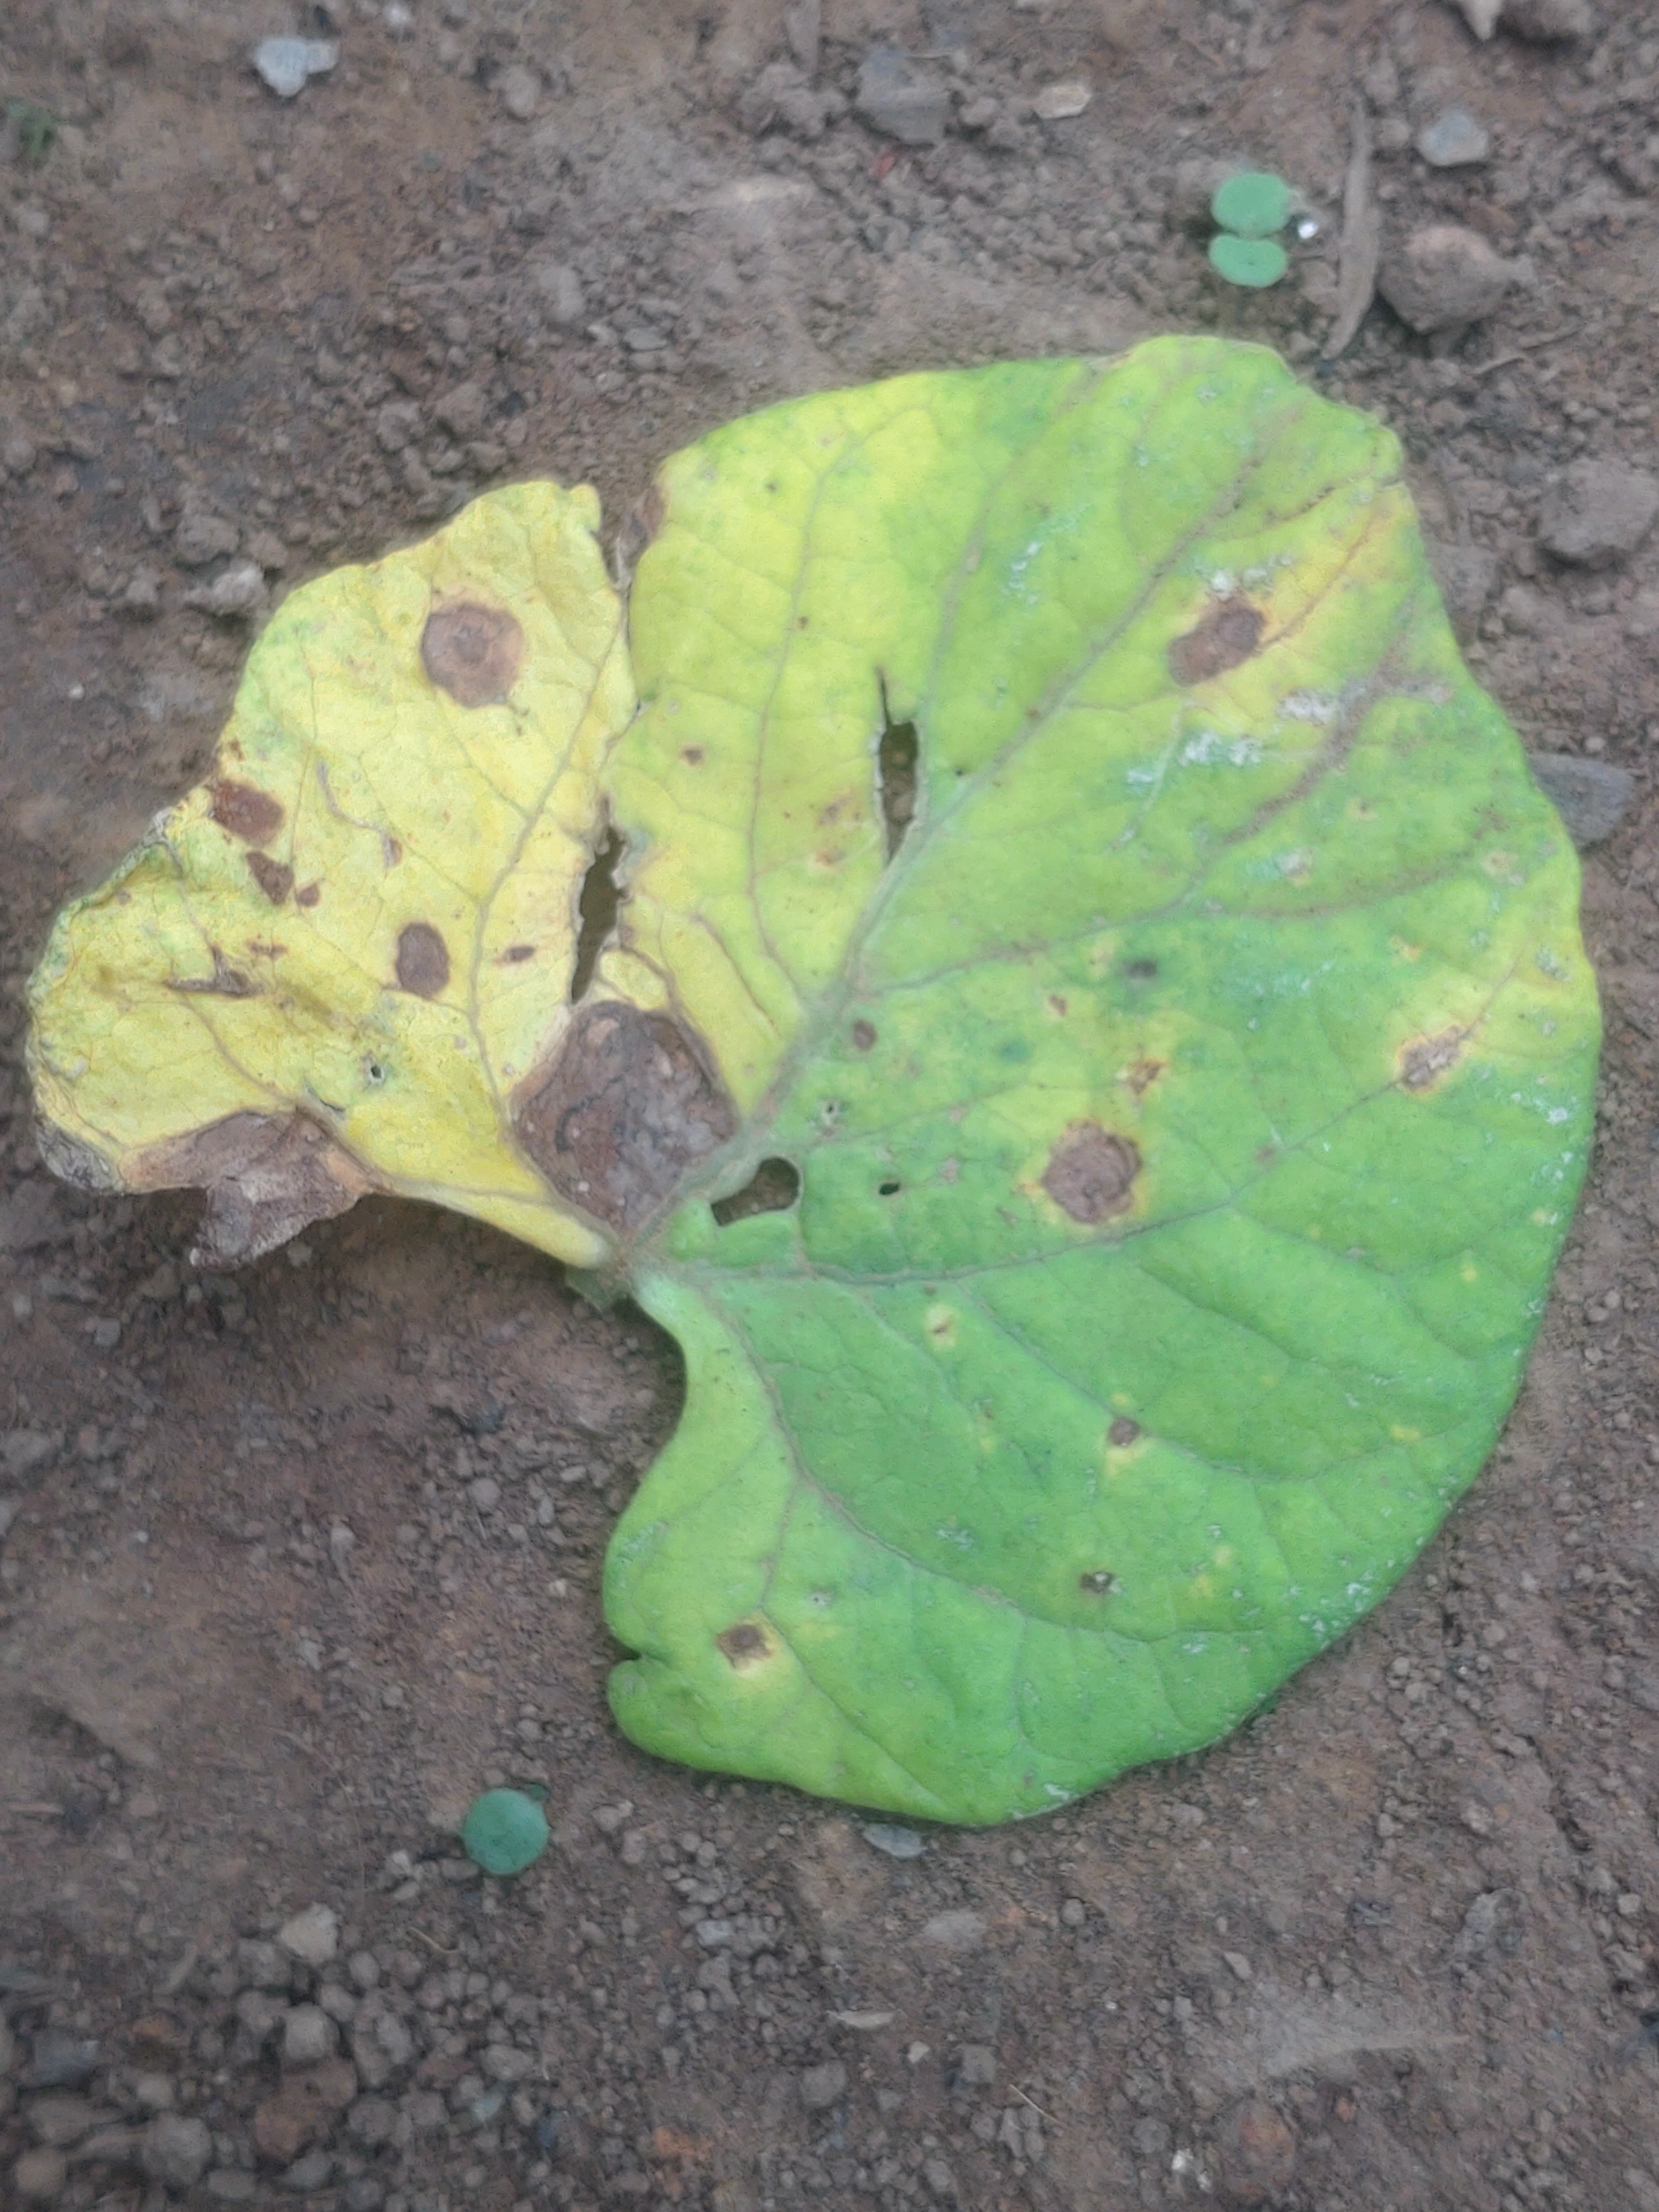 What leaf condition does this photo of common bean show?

anthracnose
